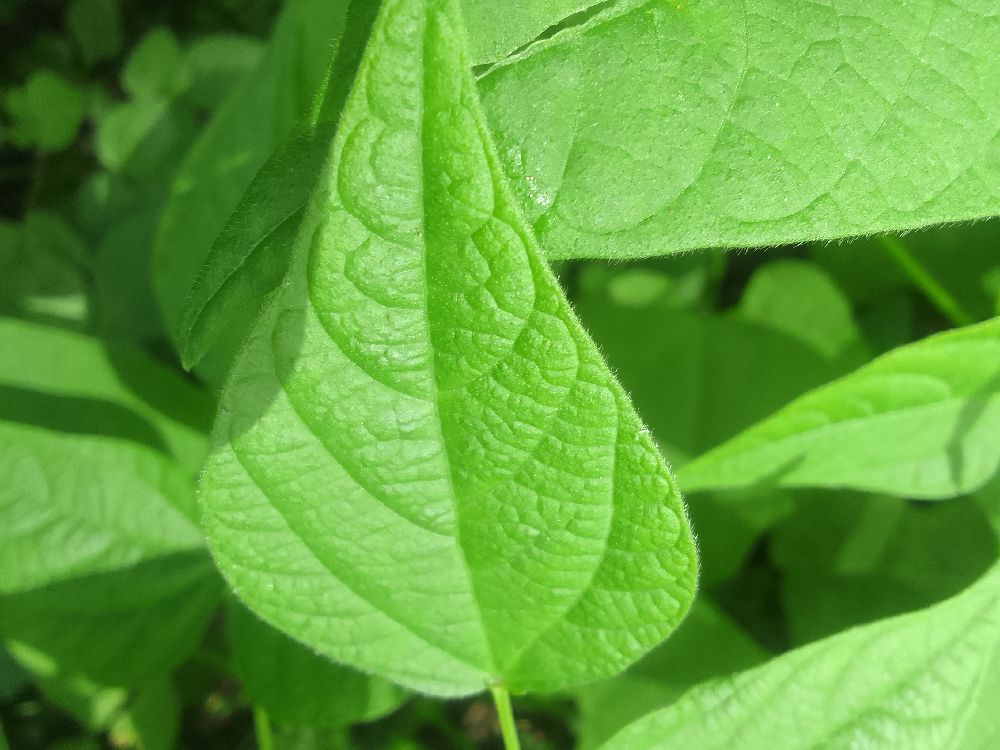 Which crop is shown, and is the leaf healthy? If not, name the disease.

common bean, healthy
